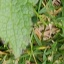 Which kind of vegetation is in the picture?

structured weed
